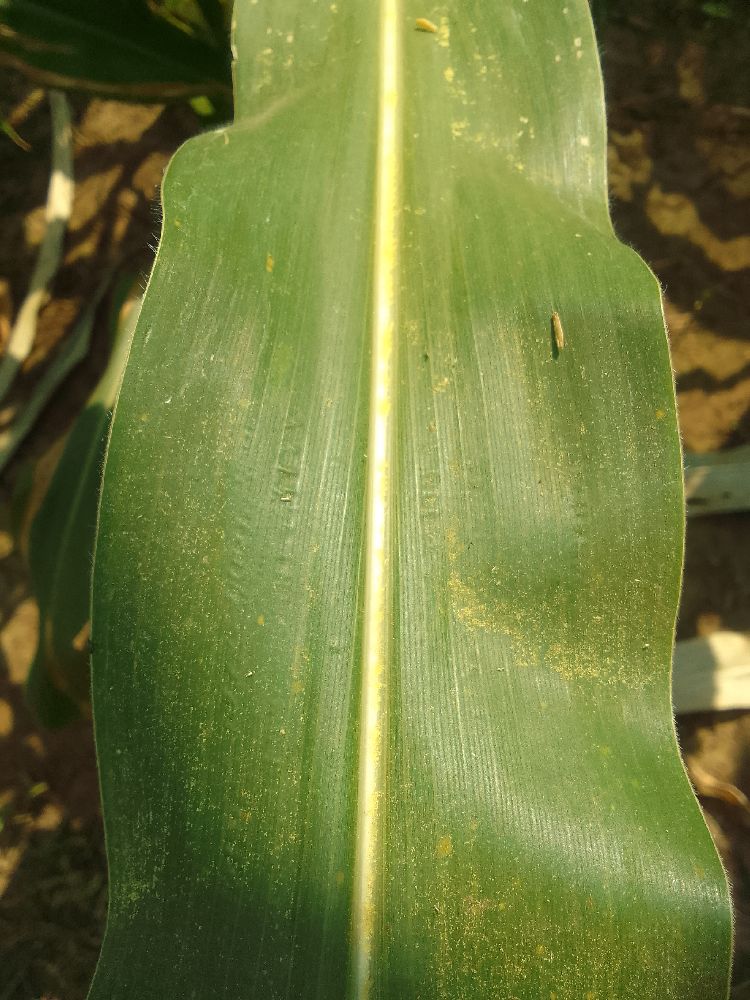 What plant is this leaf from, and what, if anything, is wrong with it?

maize, healthy
